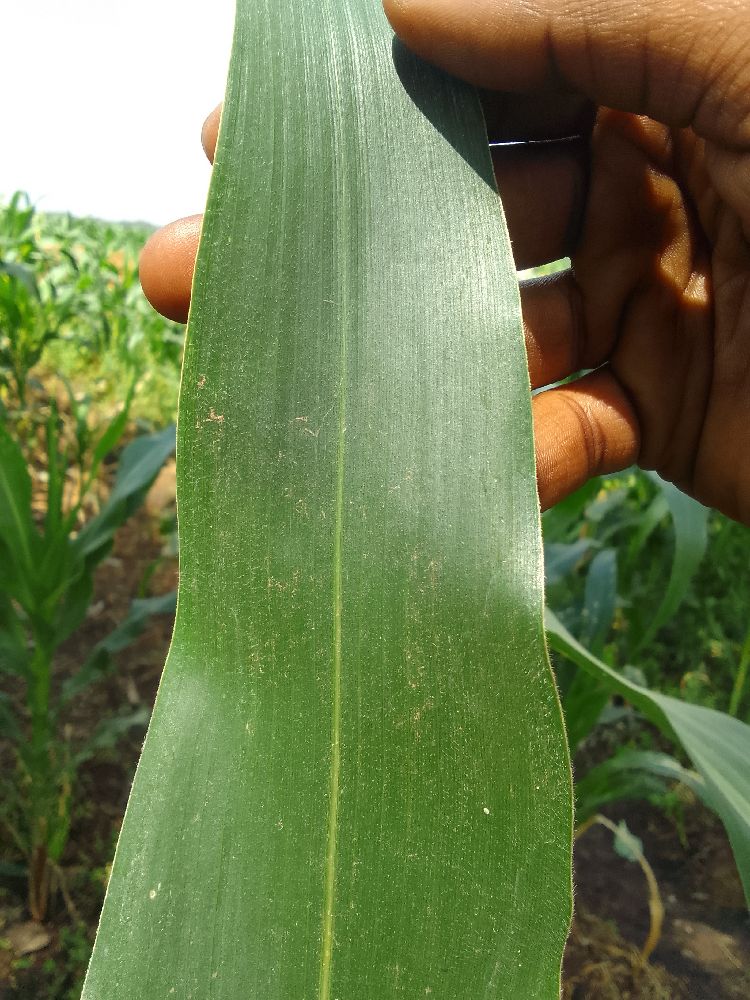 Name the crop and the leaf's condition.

maize, healthy
